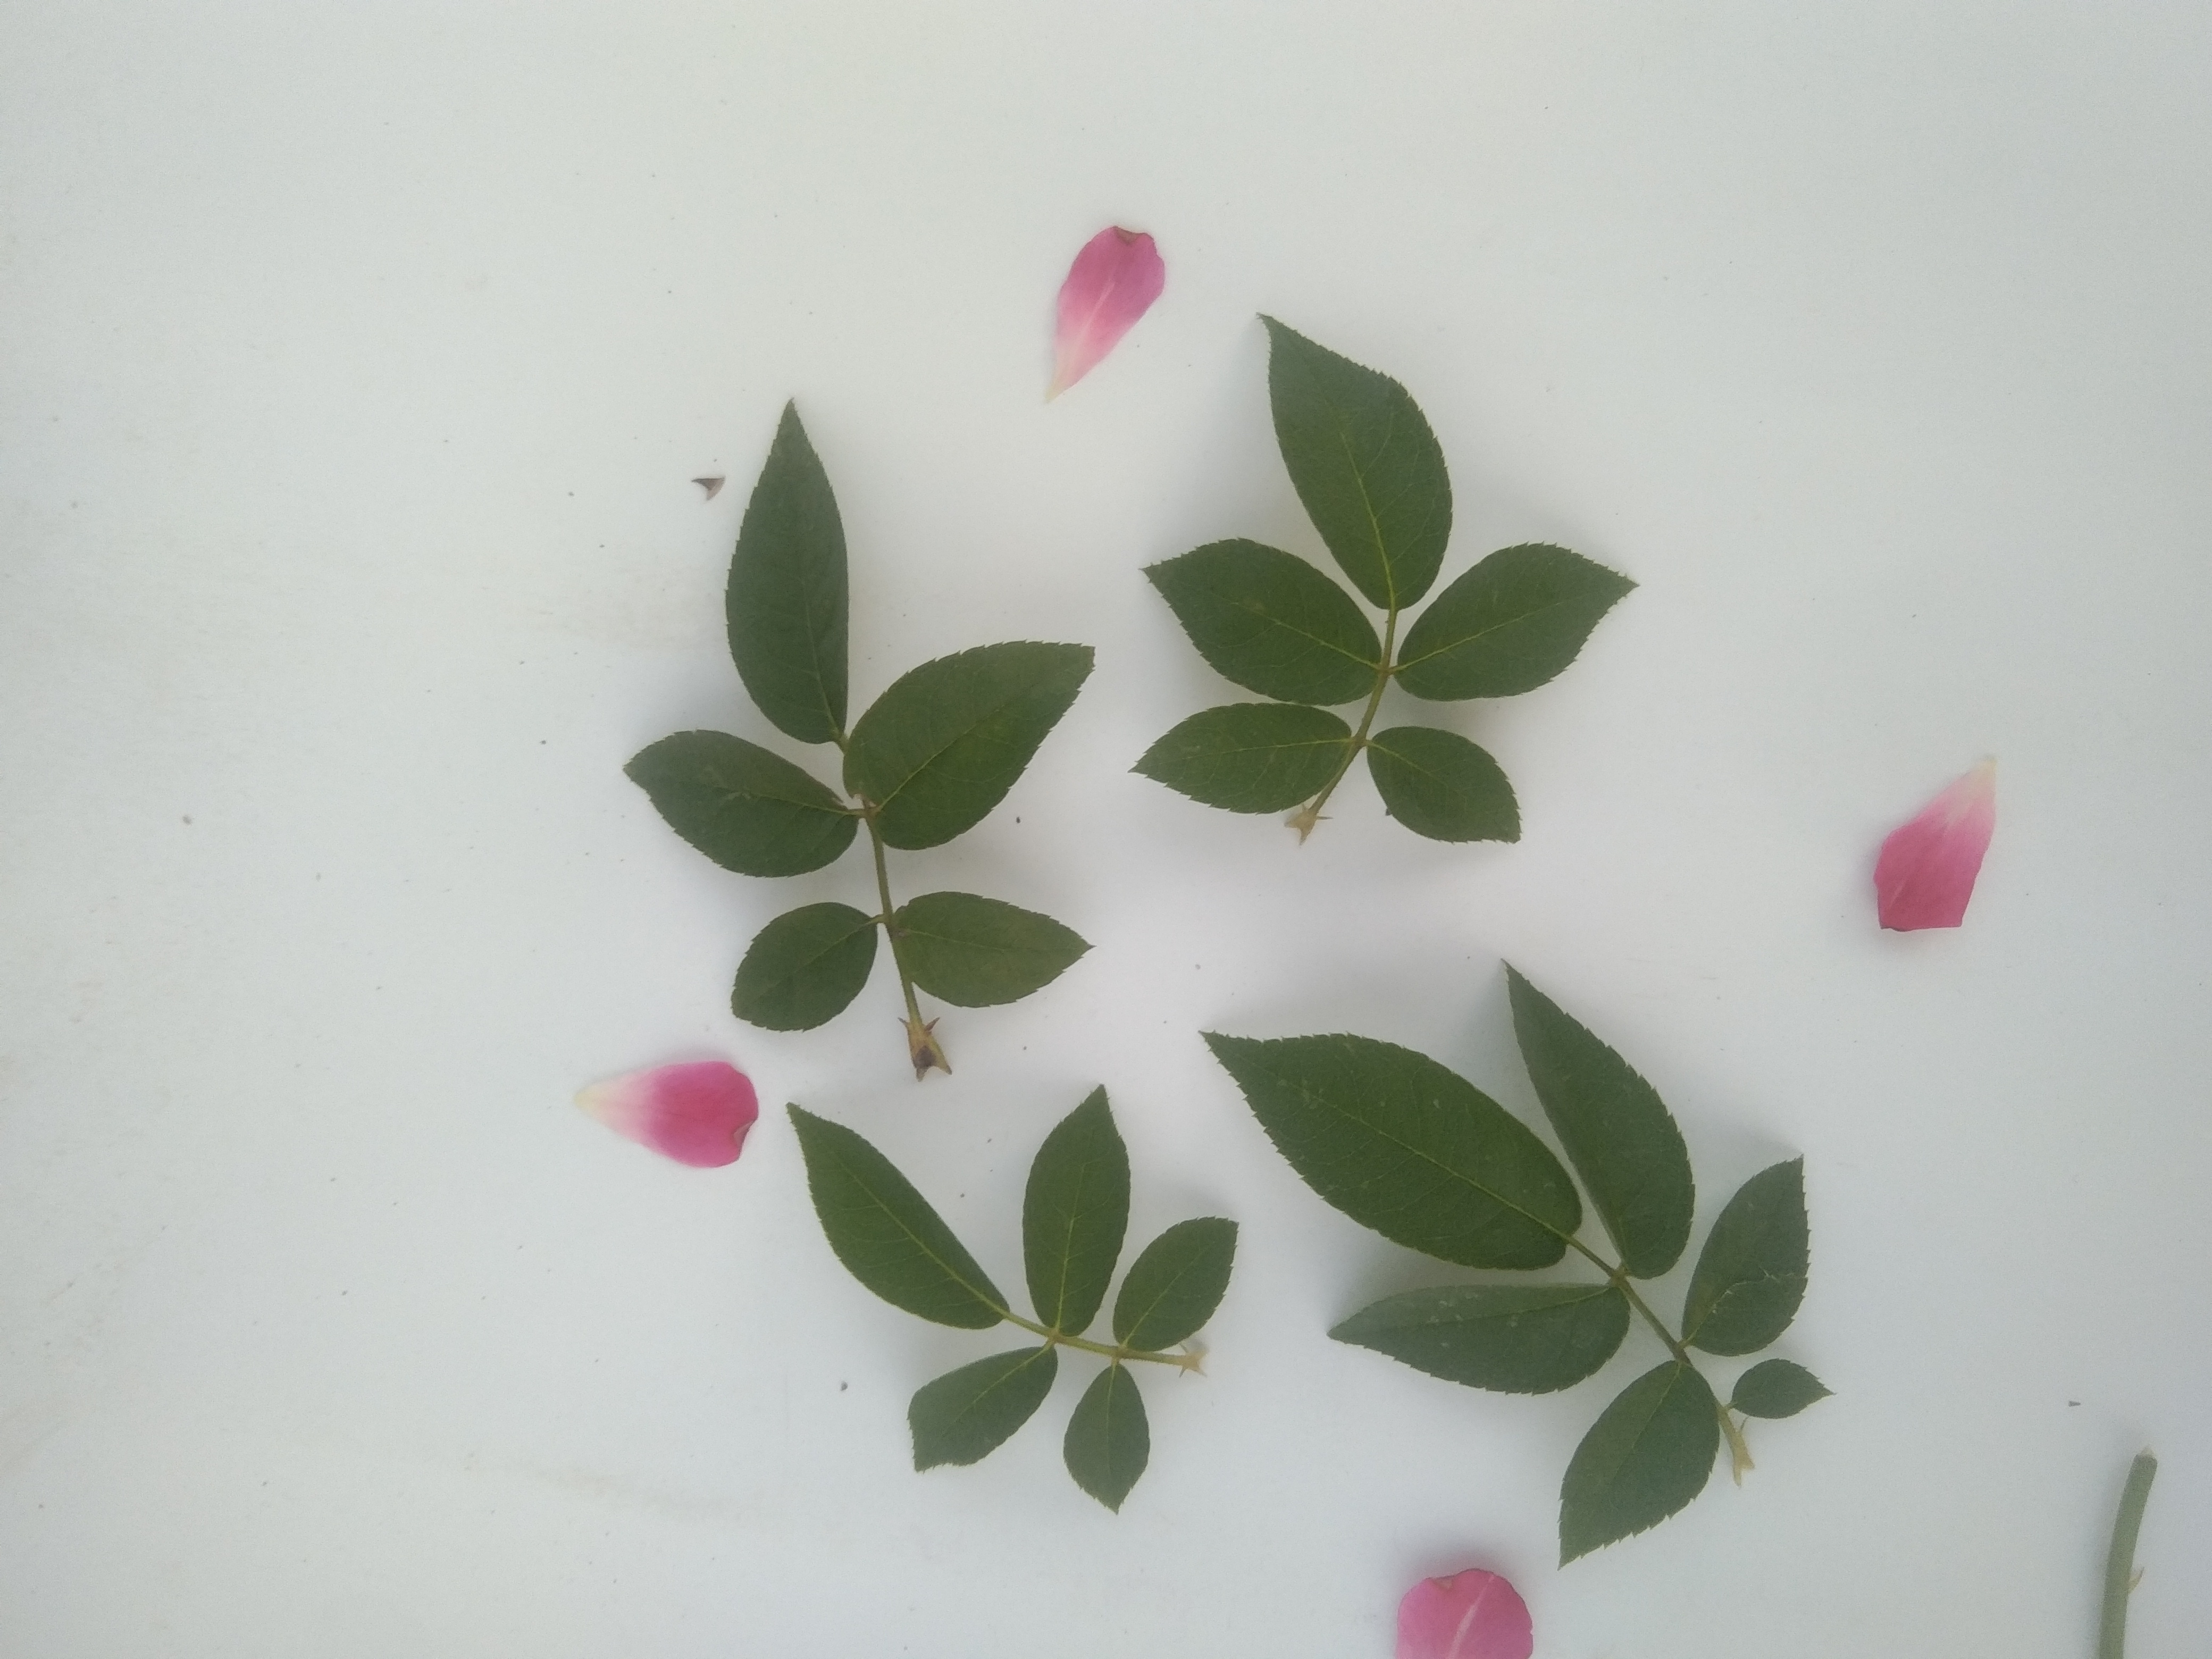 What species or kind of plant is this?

rose
